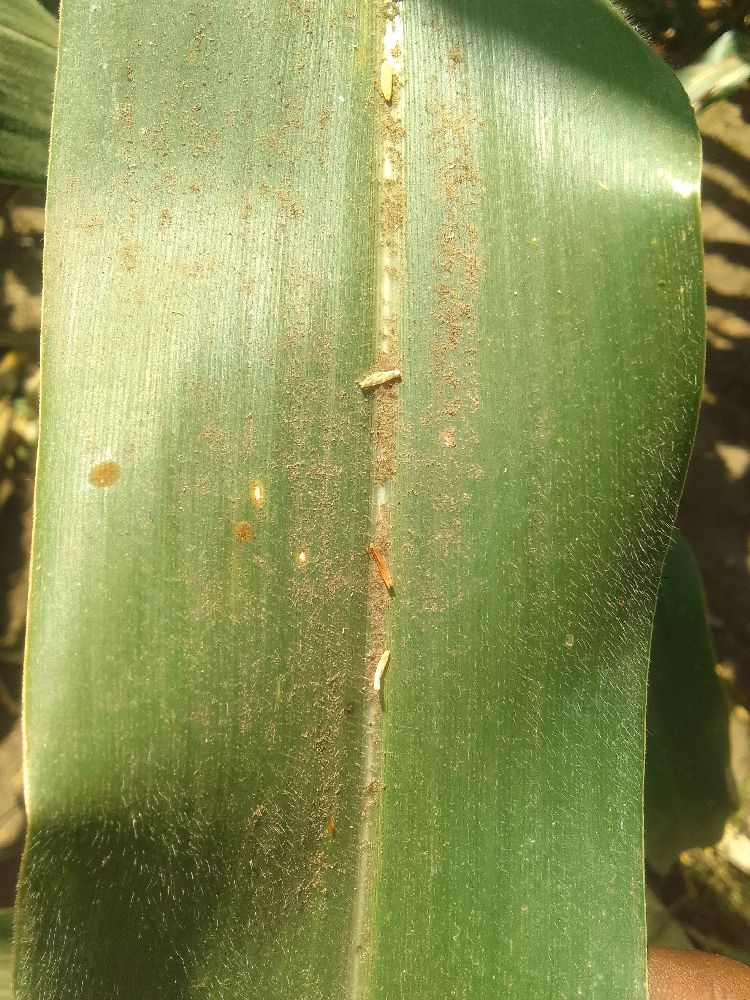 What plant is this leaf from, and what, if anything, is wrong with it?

maize, healthy
